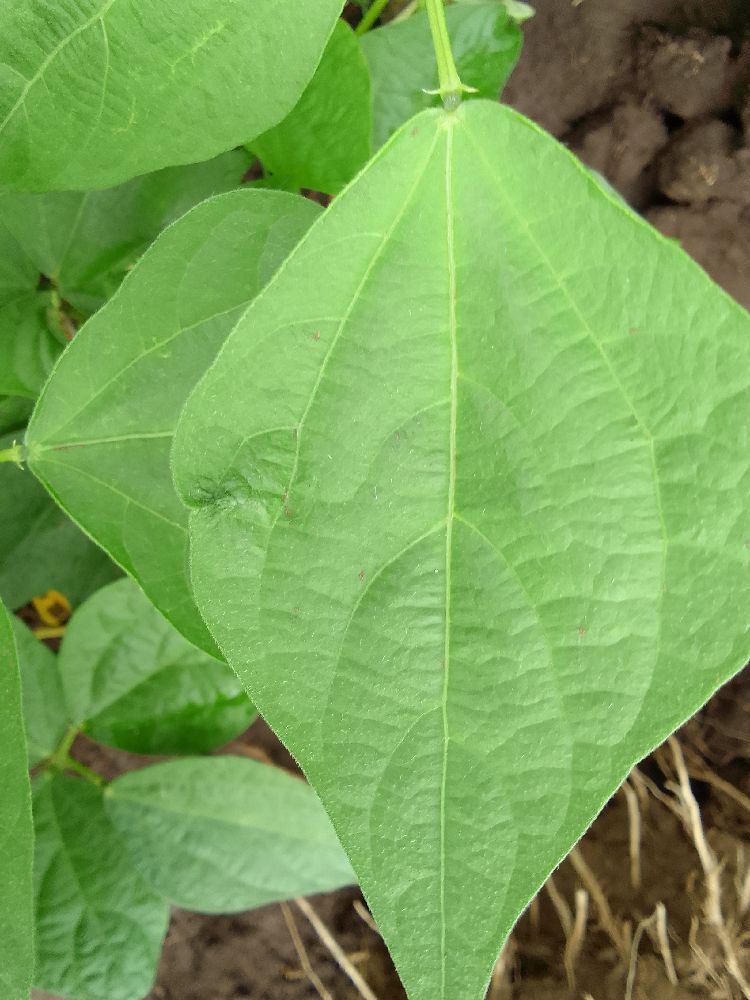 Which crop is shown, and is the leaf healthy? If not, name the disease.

common bean, healthy
